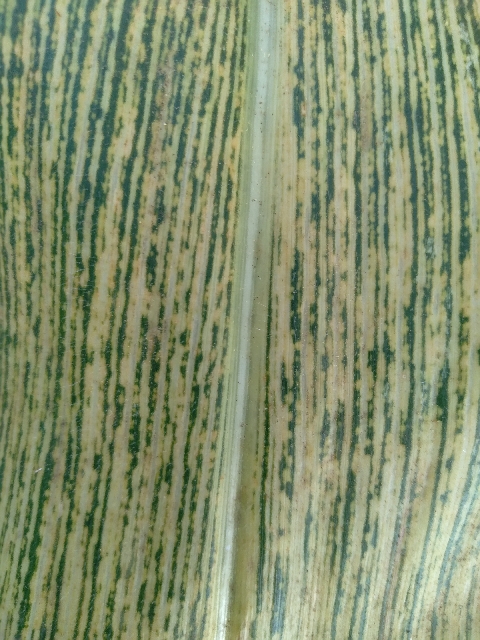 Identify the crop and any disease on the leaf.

maize, maize streak virus
